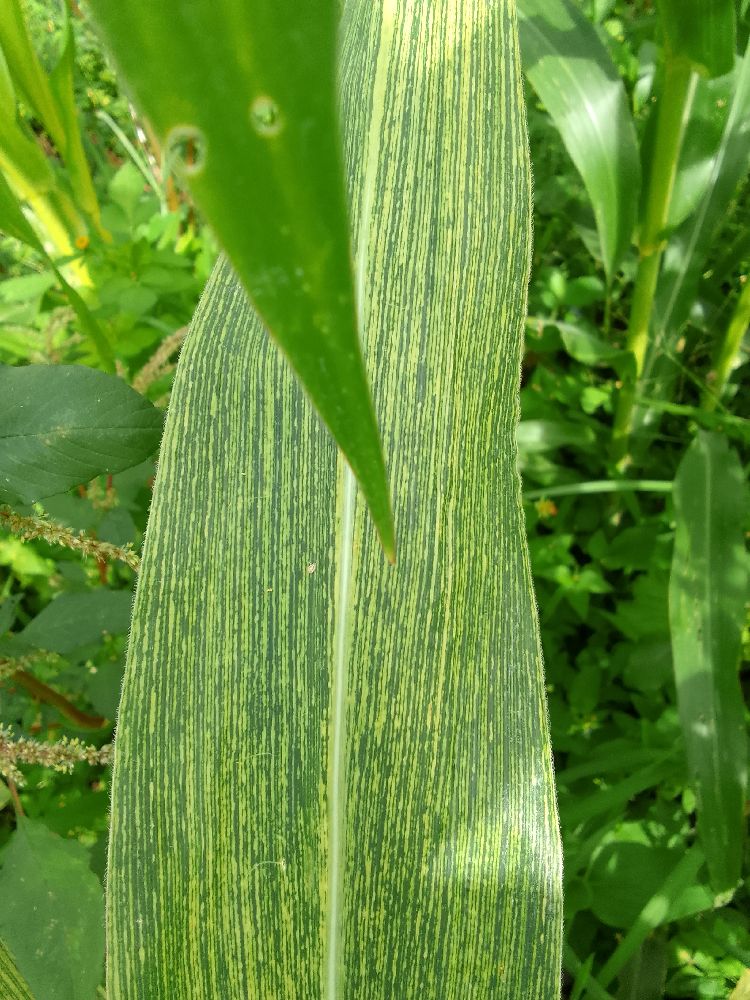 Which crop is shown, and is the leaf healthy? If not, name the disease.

maize, maize streak virus
